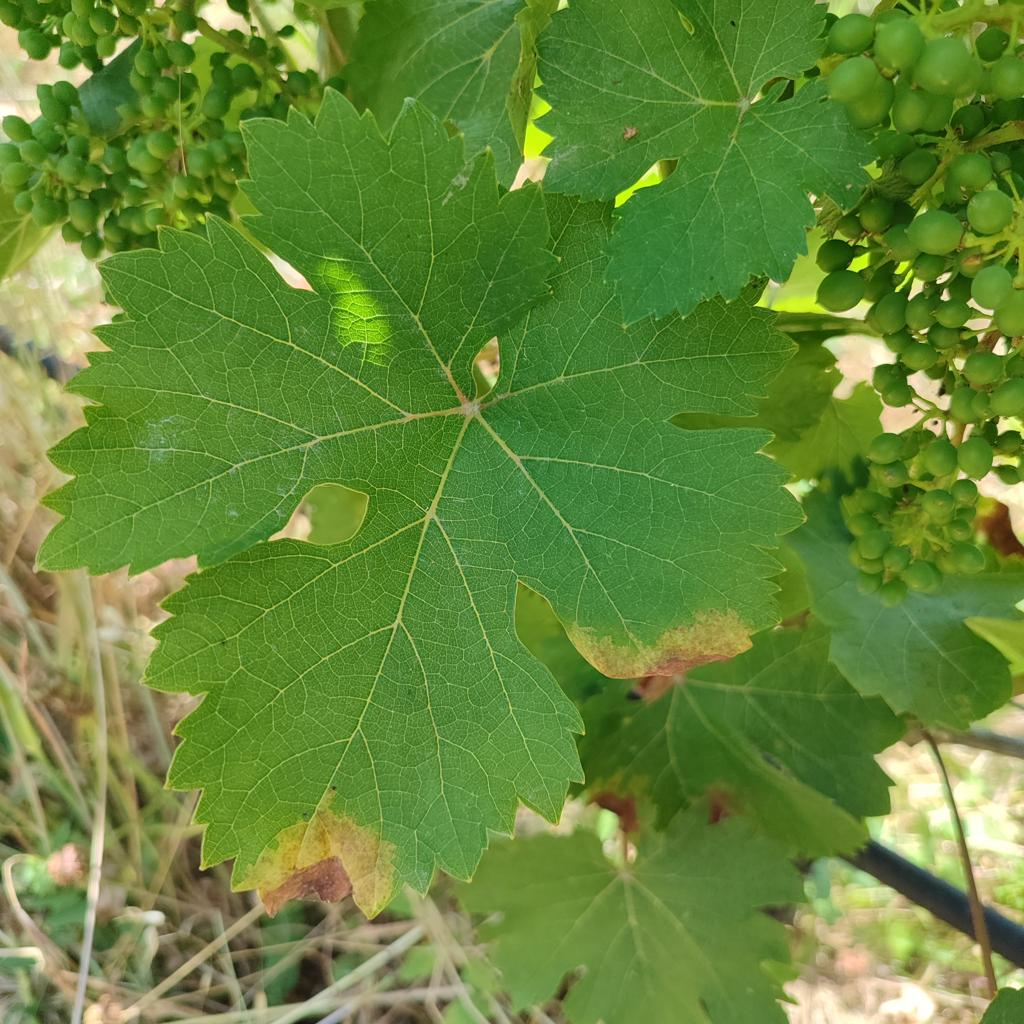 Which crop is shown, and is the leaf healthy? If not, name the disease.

grapevine, downy mildew
